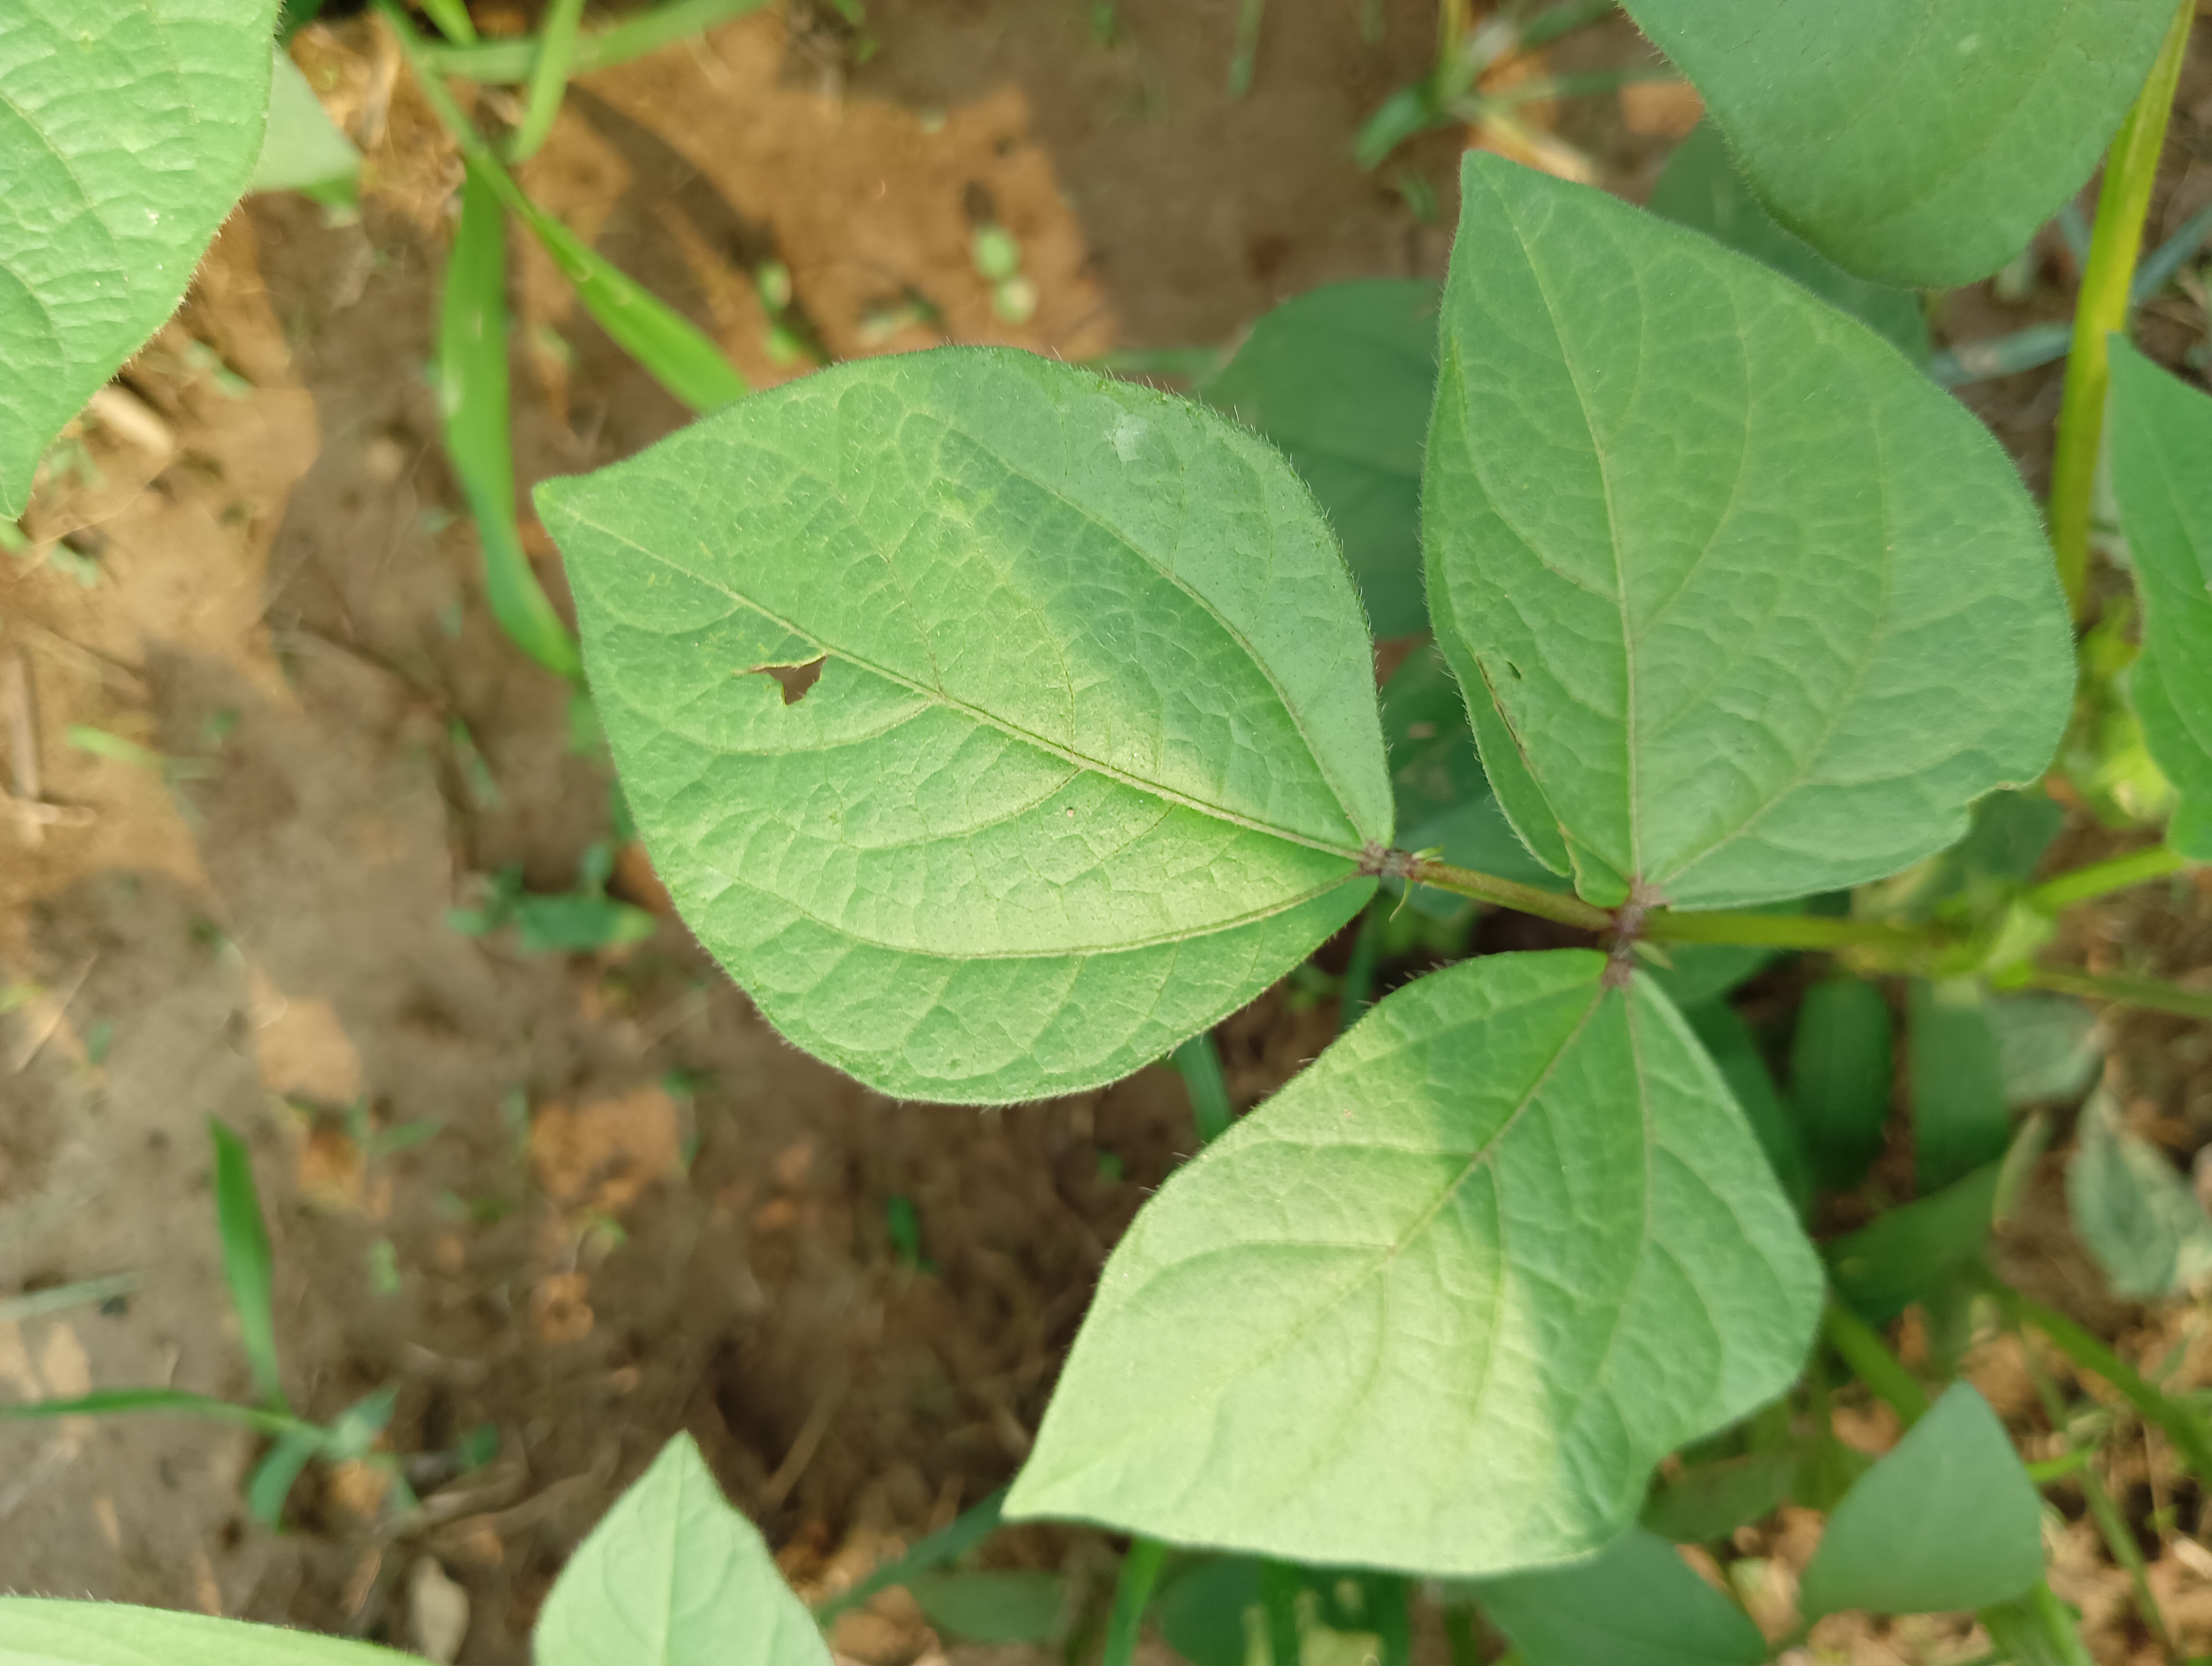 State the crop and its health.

mungbean, healthy
